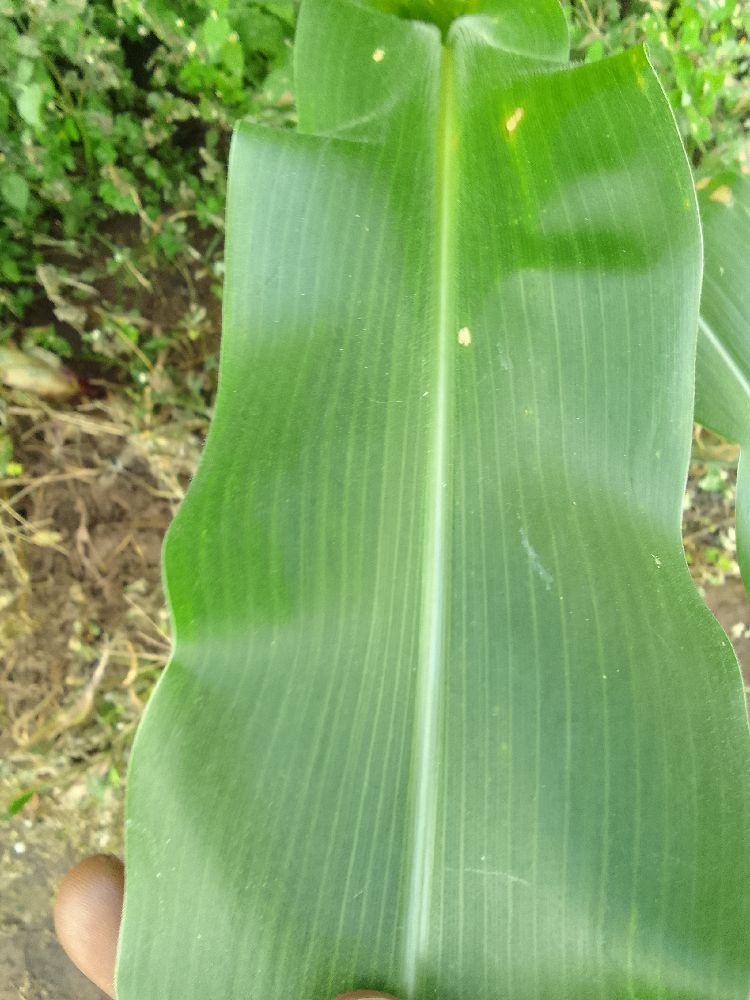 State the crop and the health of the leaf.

maize, healthy
